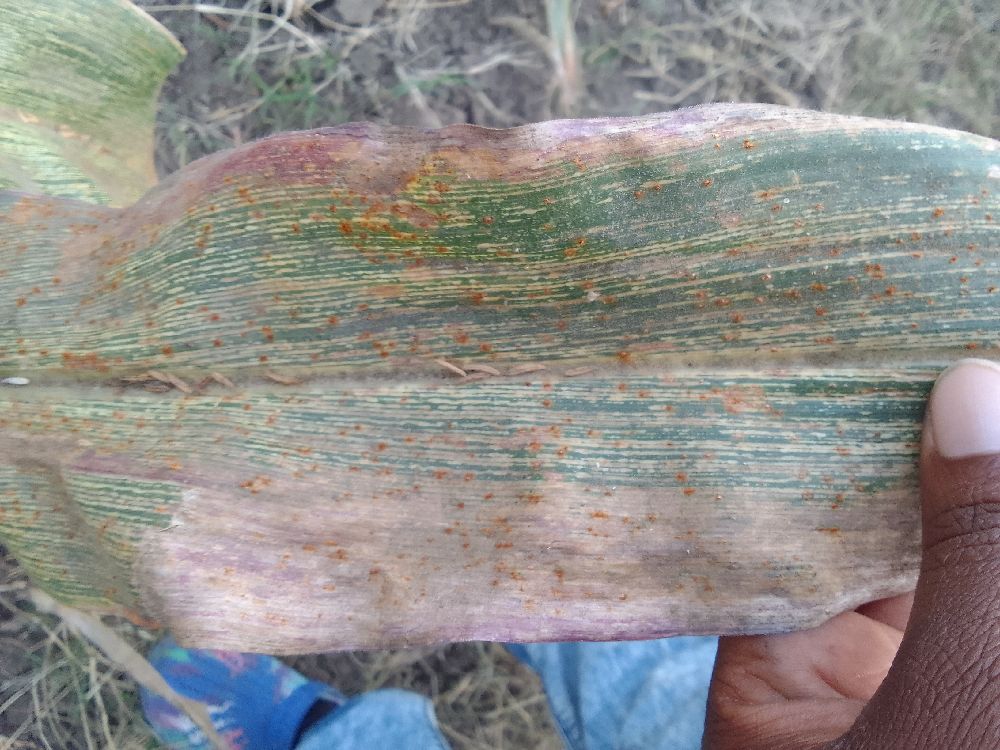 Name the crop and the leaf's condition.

maize, maize streak virus
